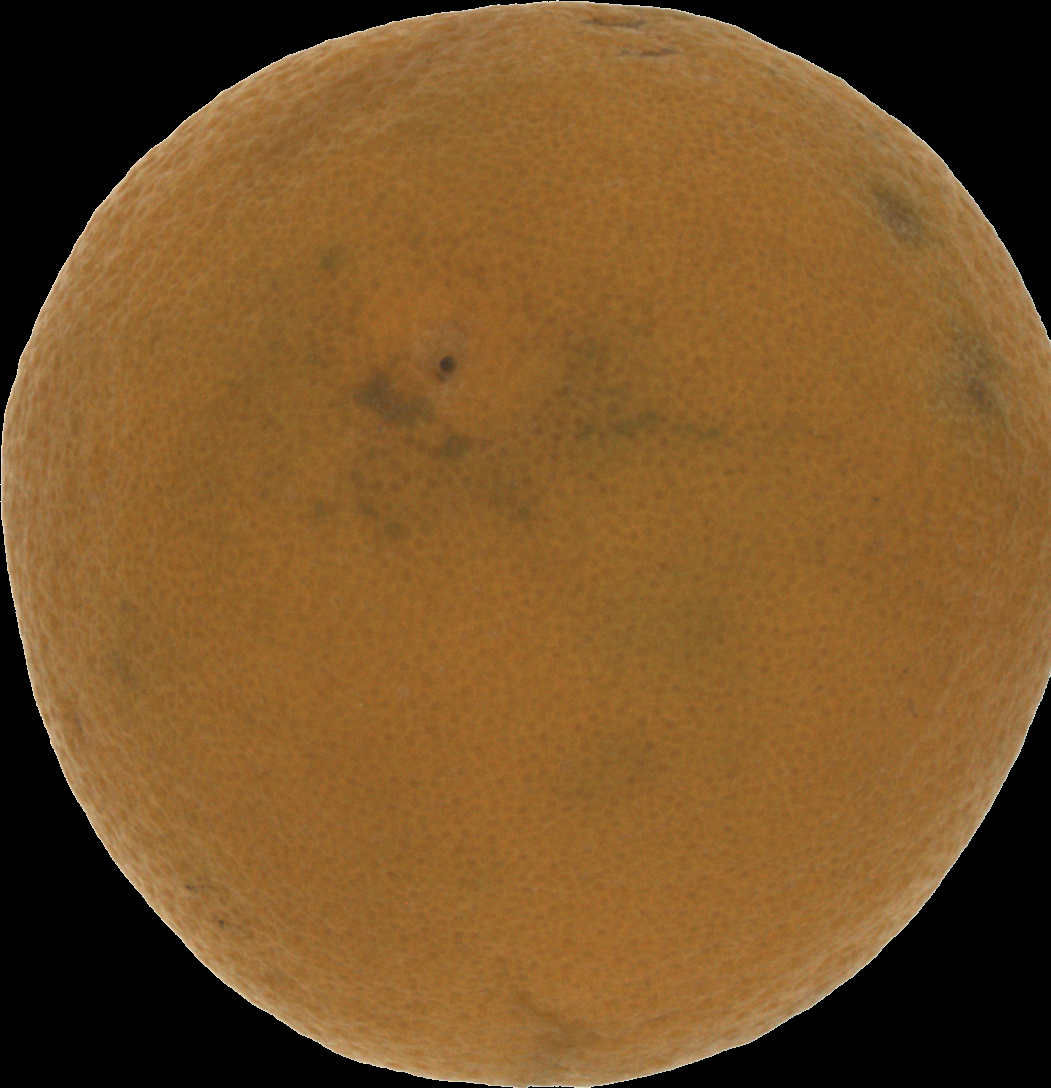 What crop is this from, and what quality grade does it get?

orange, bad
